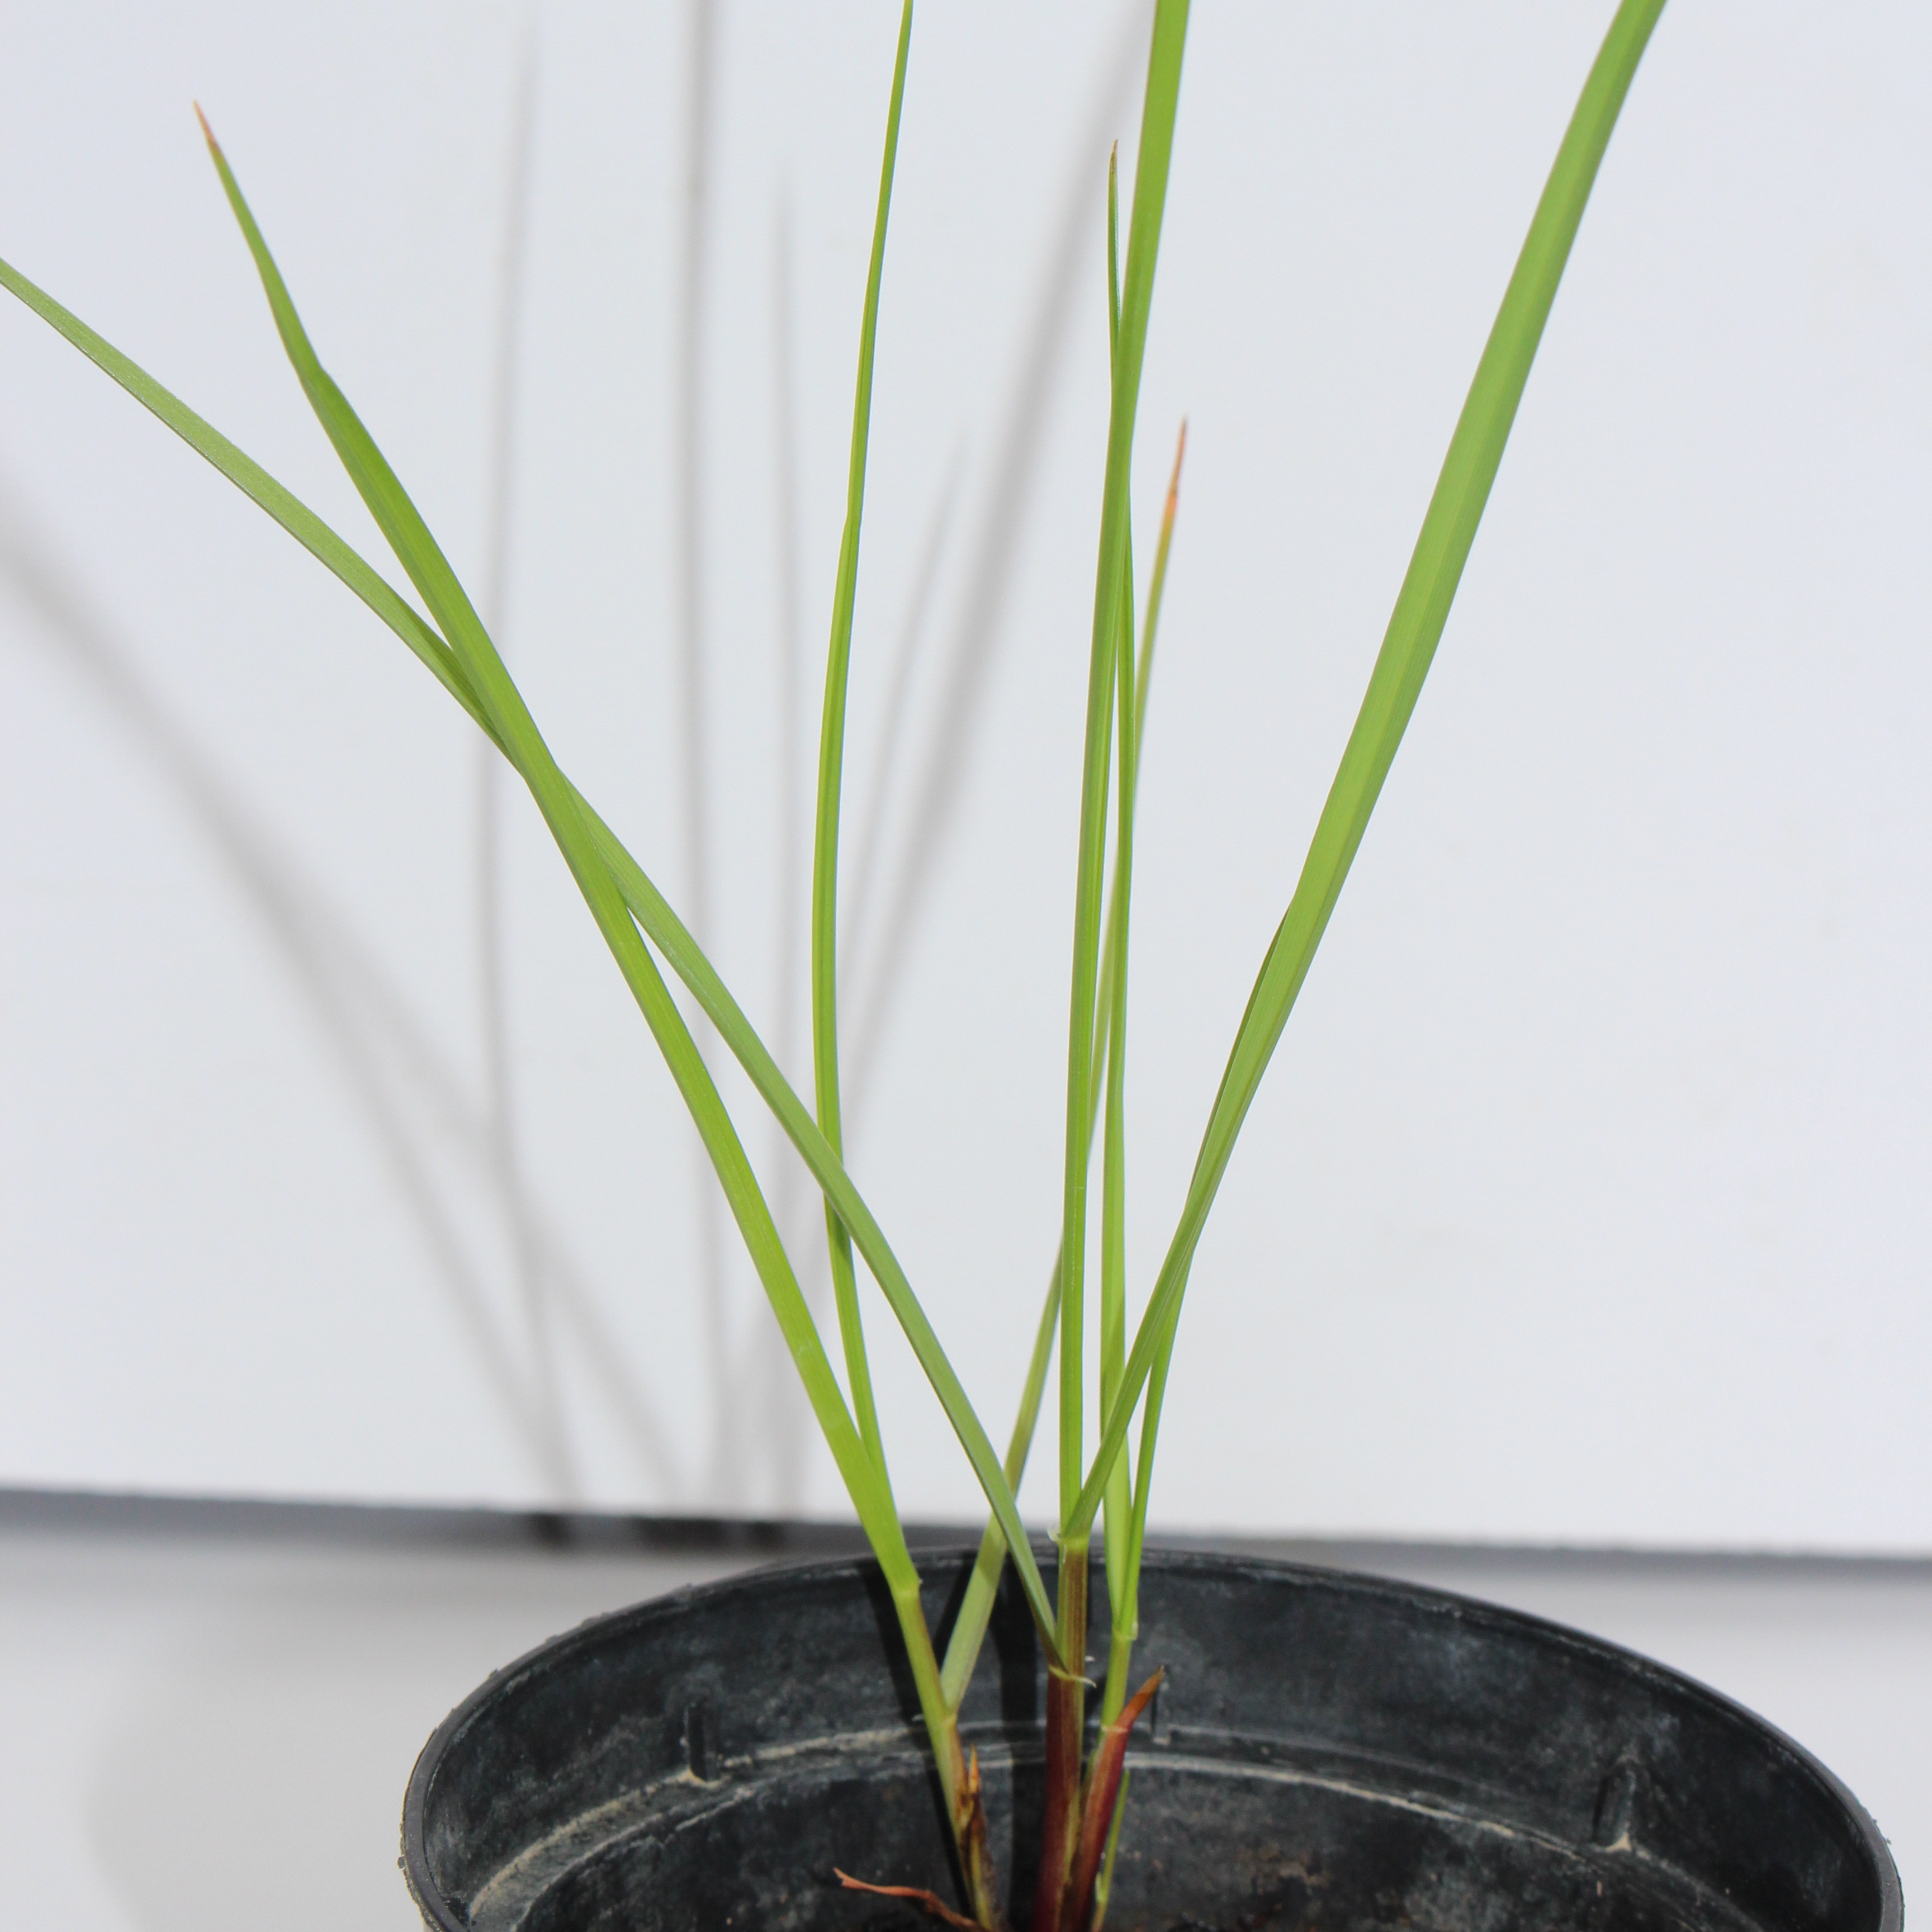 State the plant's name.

Lolium multiflorum
